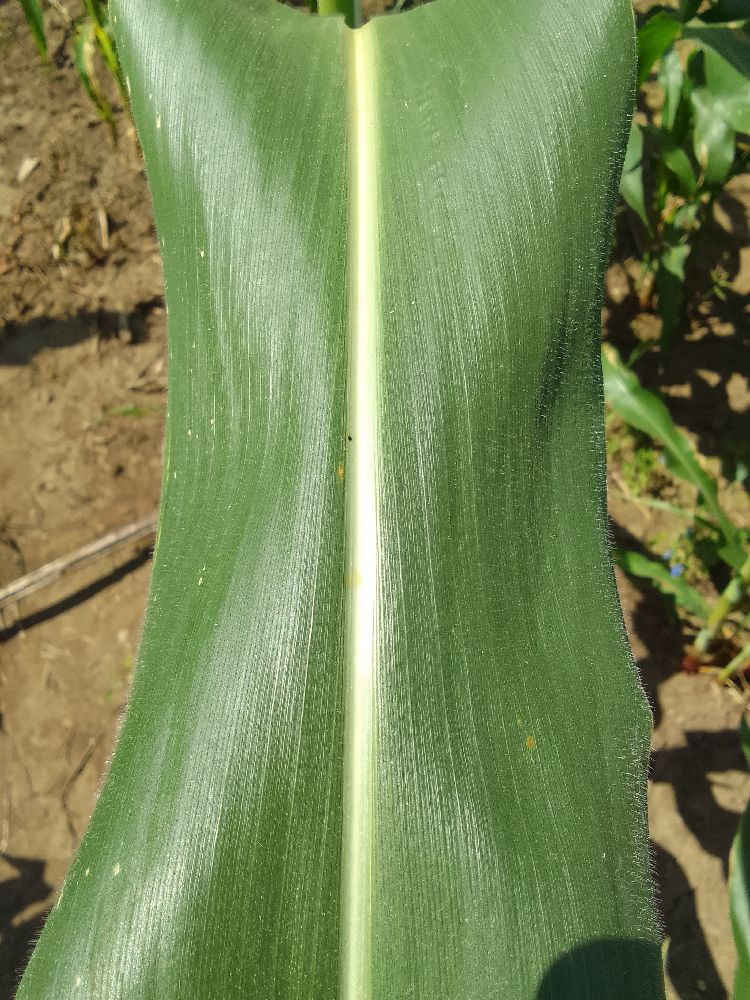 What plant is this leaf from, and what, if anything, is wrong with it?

maize, healthy
